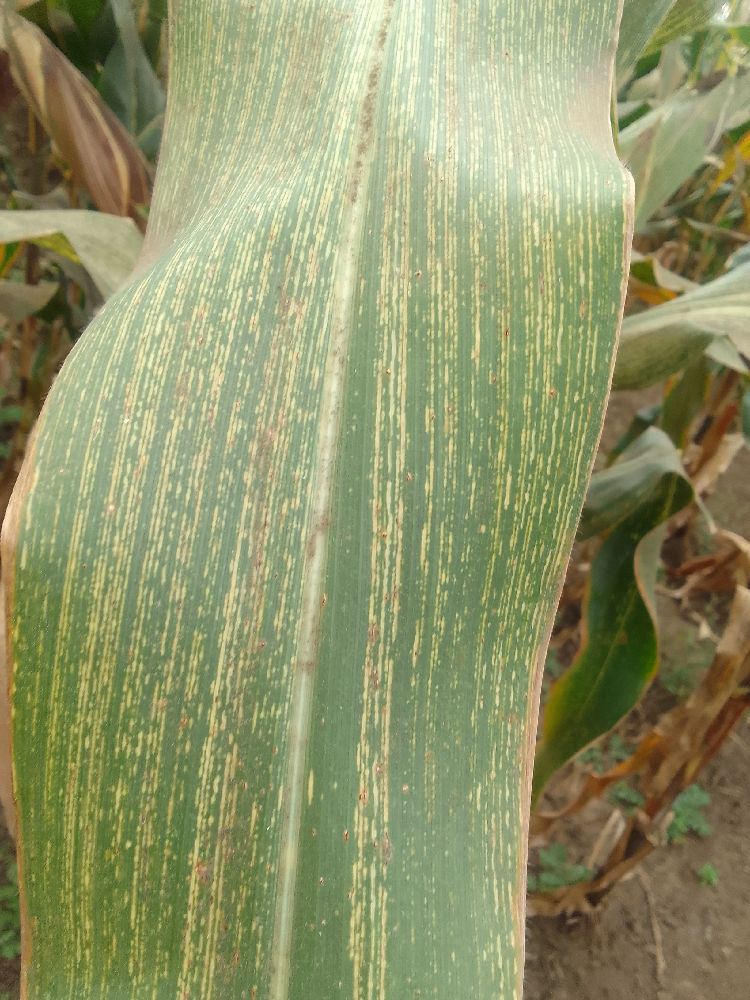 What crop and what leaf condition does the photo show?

maize, maize streak virus
